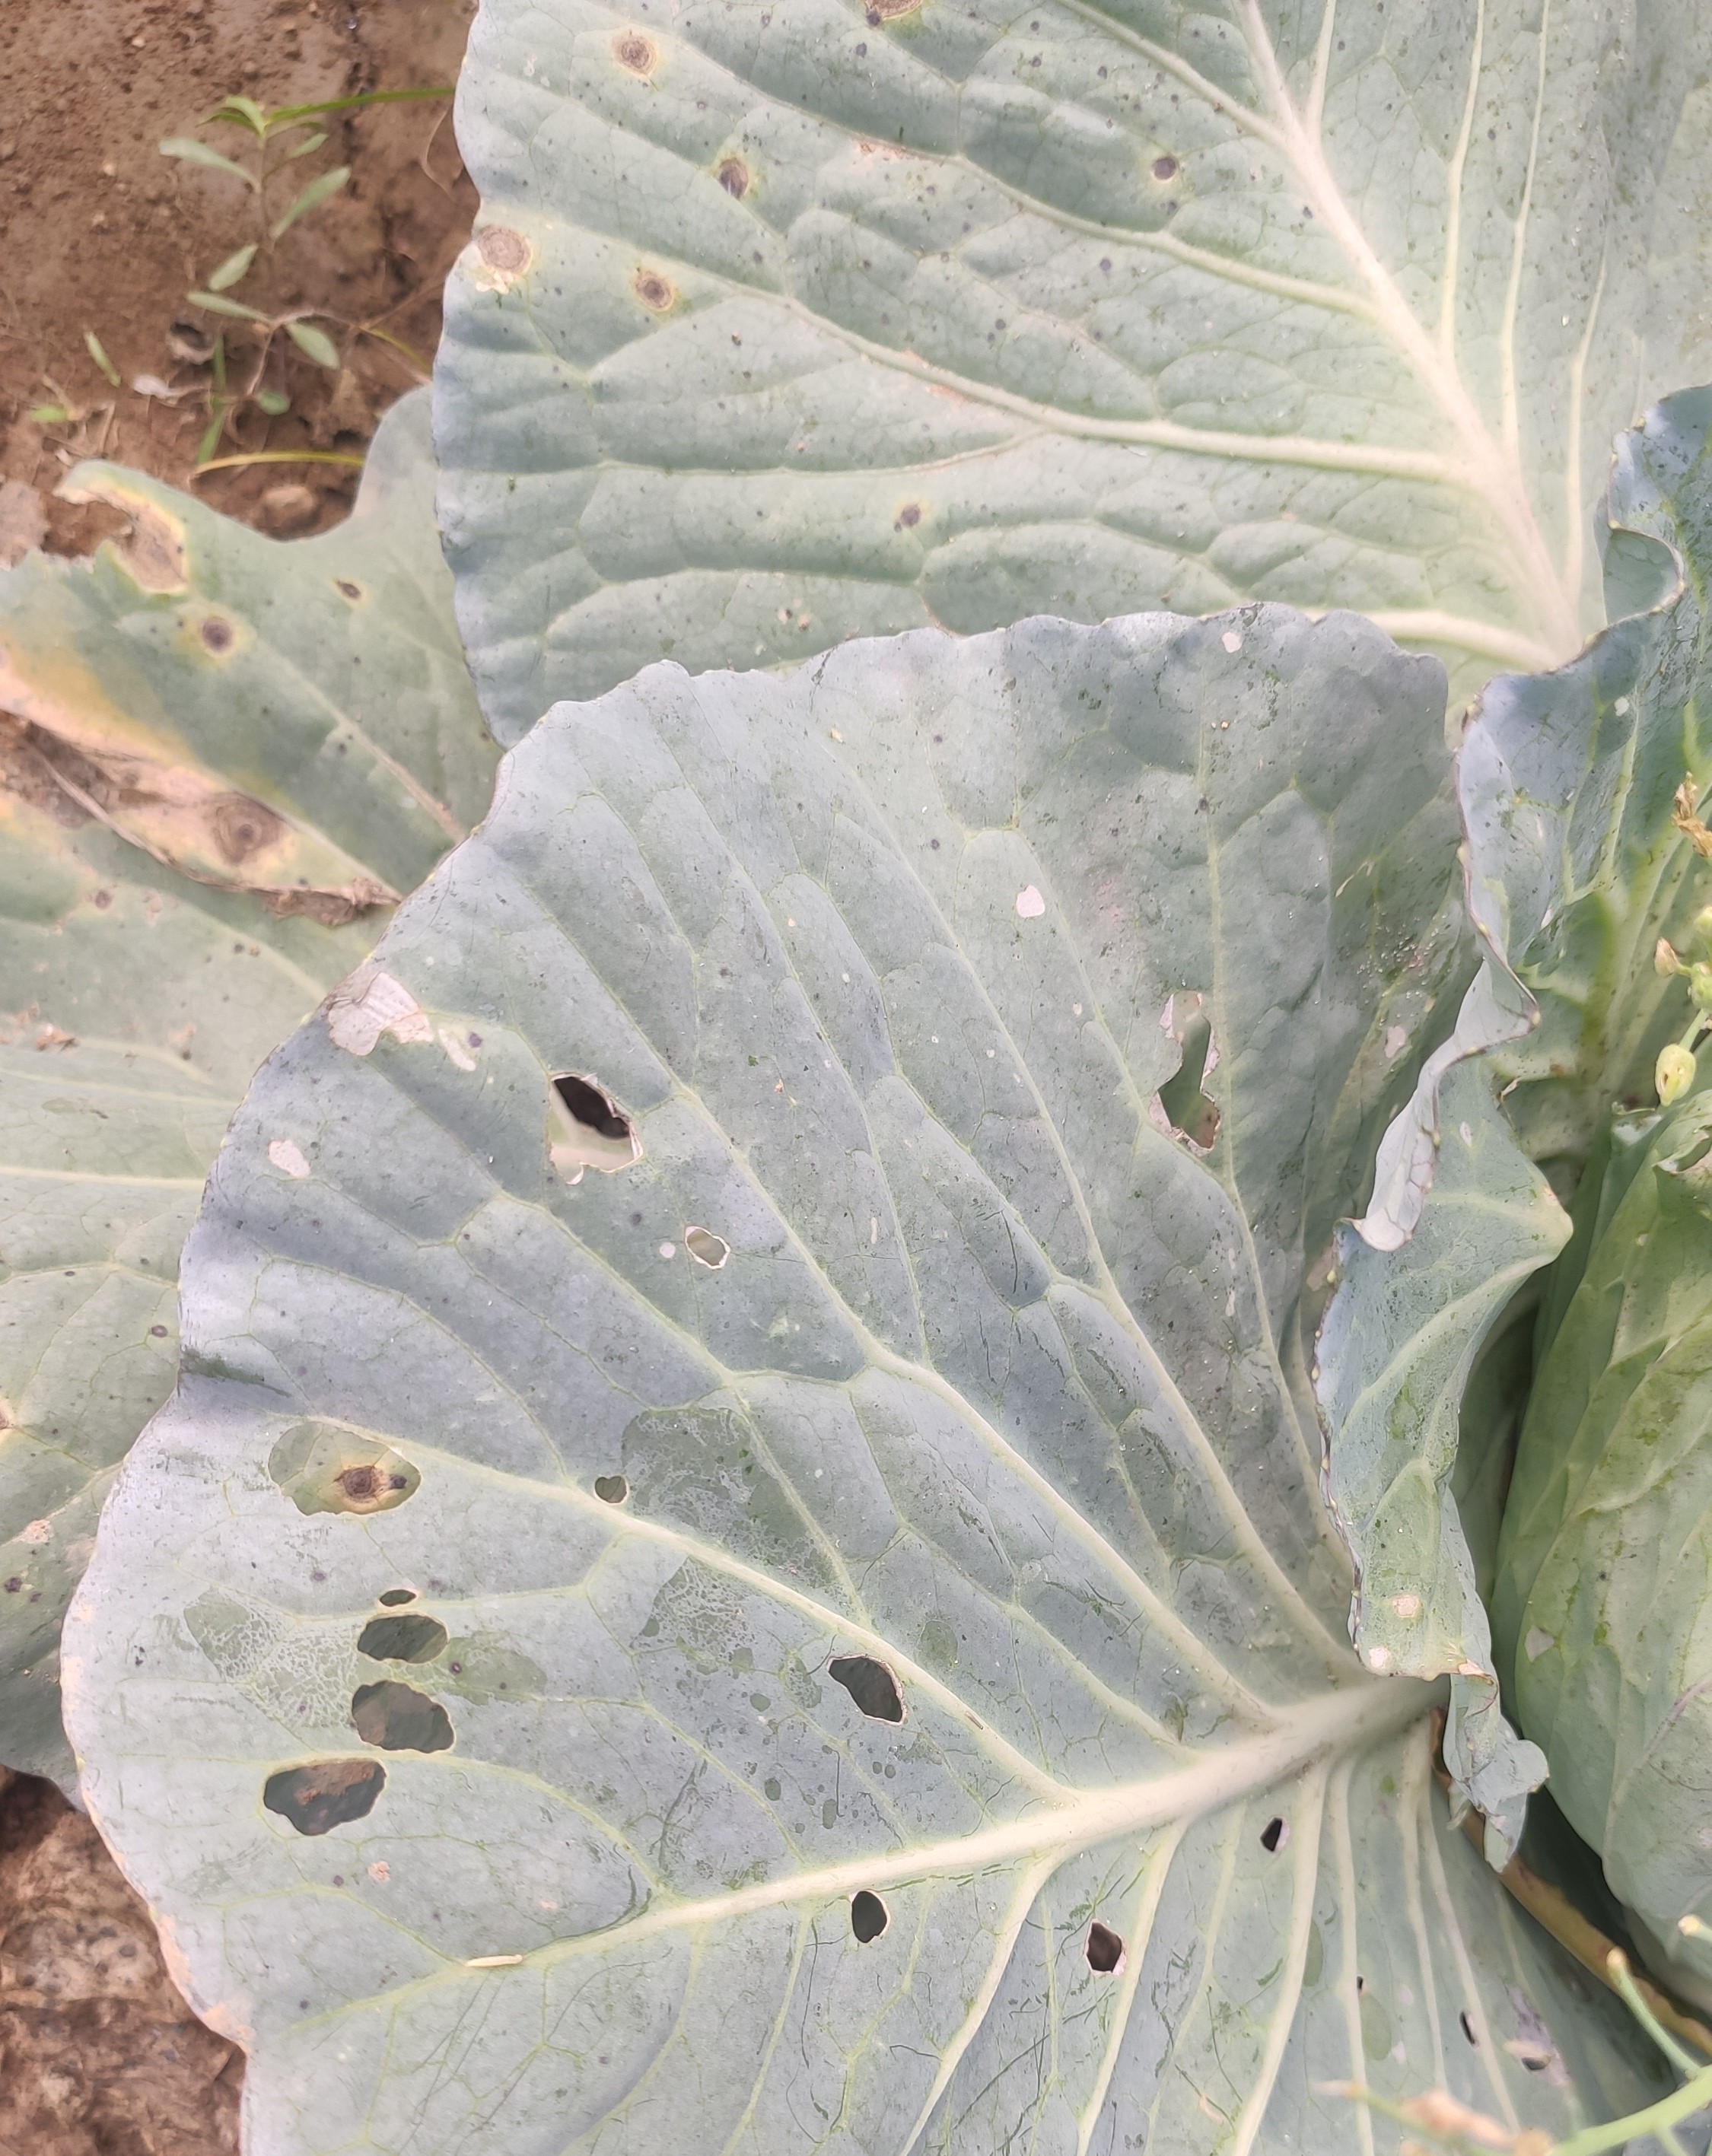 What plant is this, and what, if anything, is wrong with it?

cabbage, alternaria
